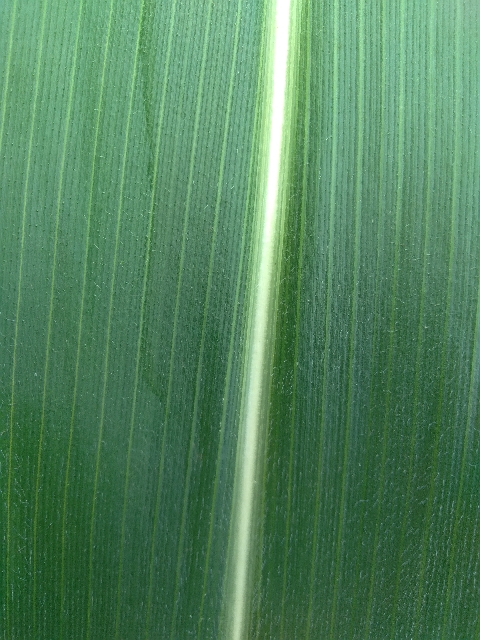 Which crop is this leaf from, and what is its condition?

maize, healthy
